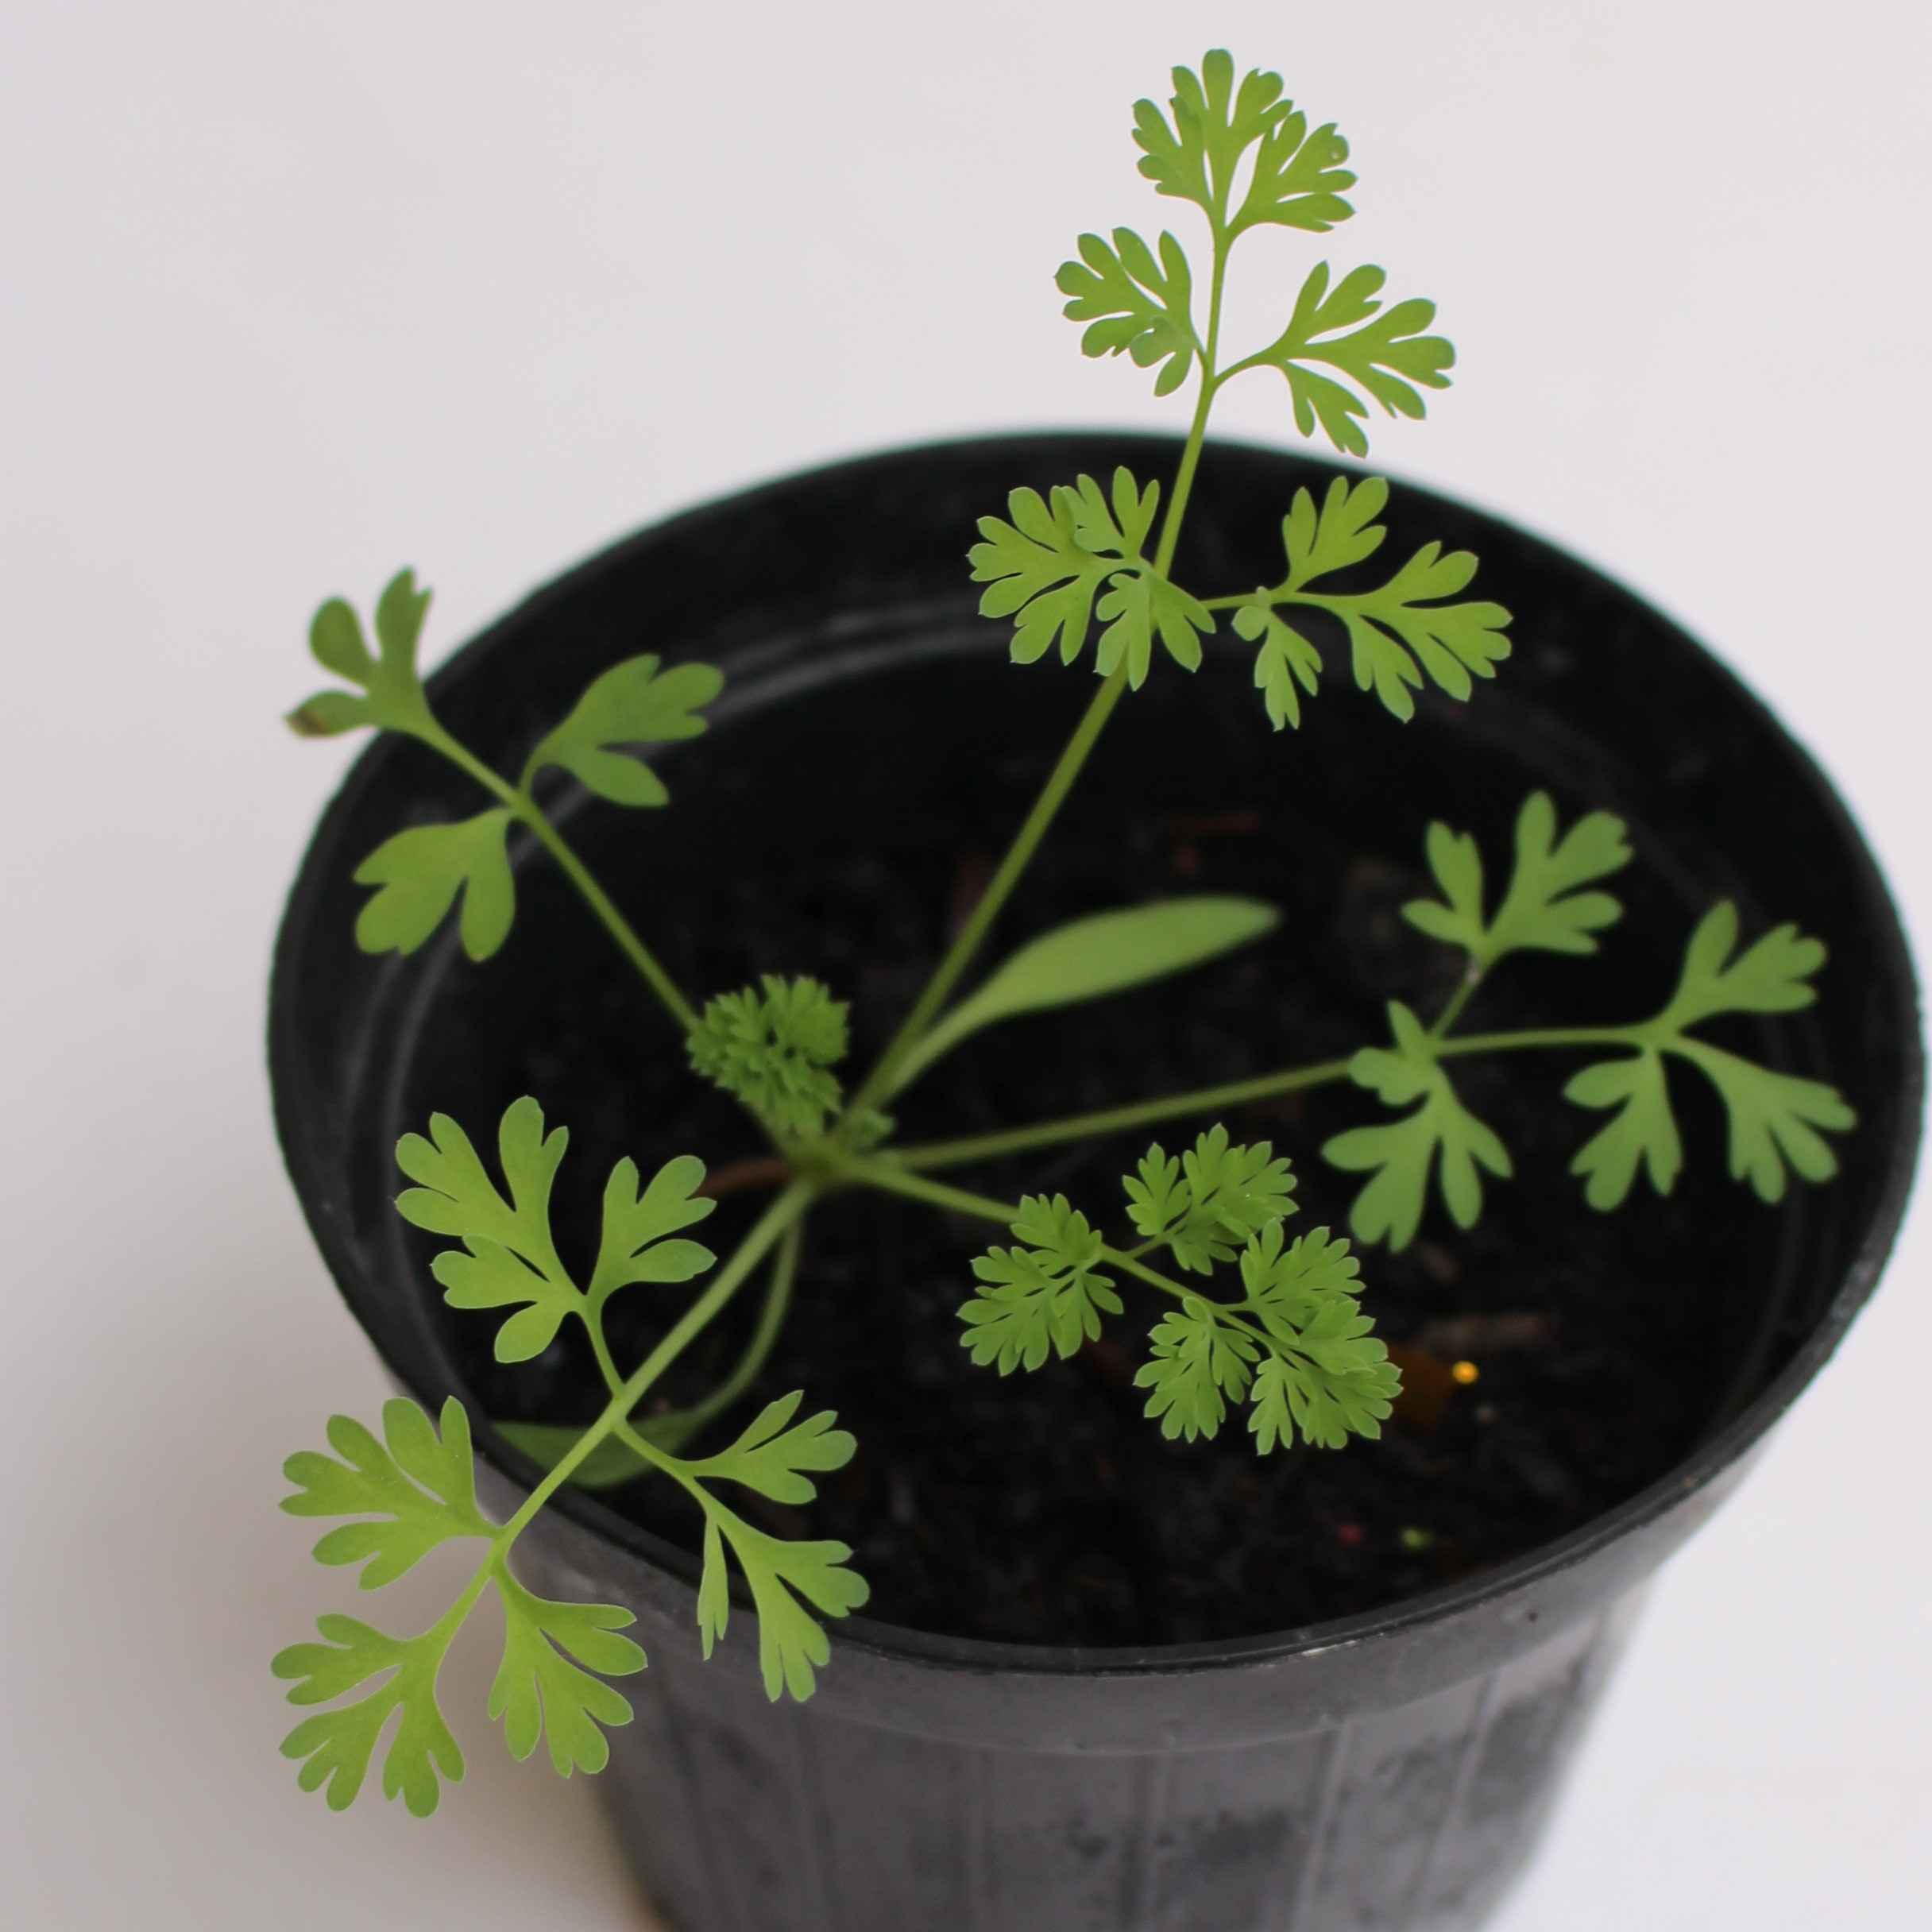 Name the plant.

Fumaria officinalis
